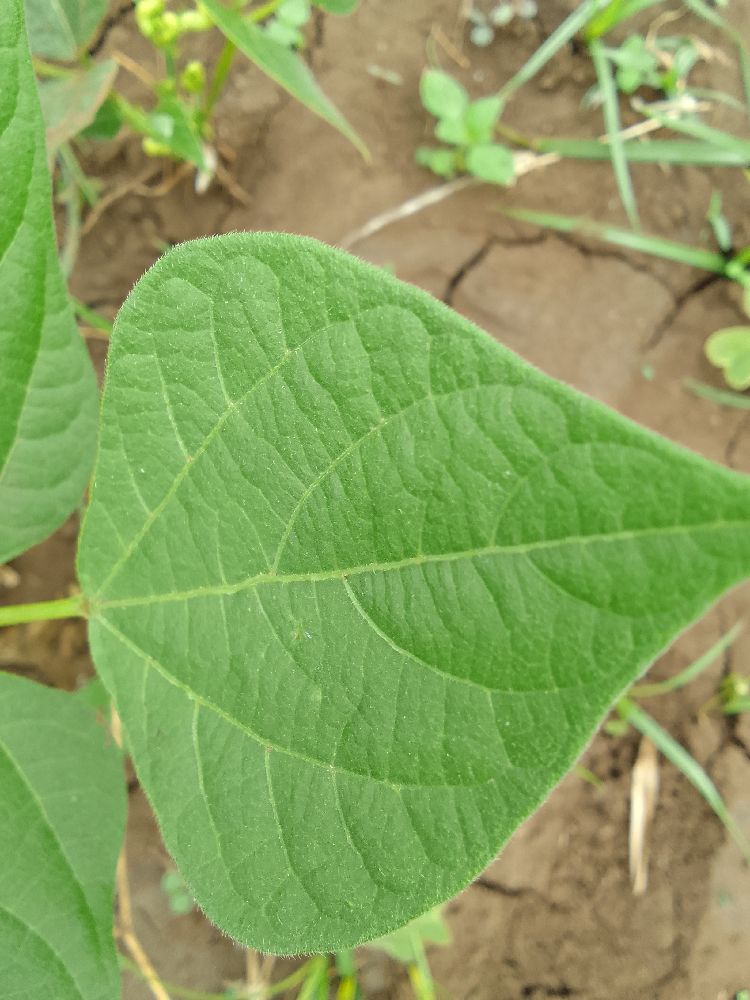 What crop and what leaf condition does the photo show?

common bean, healthy
